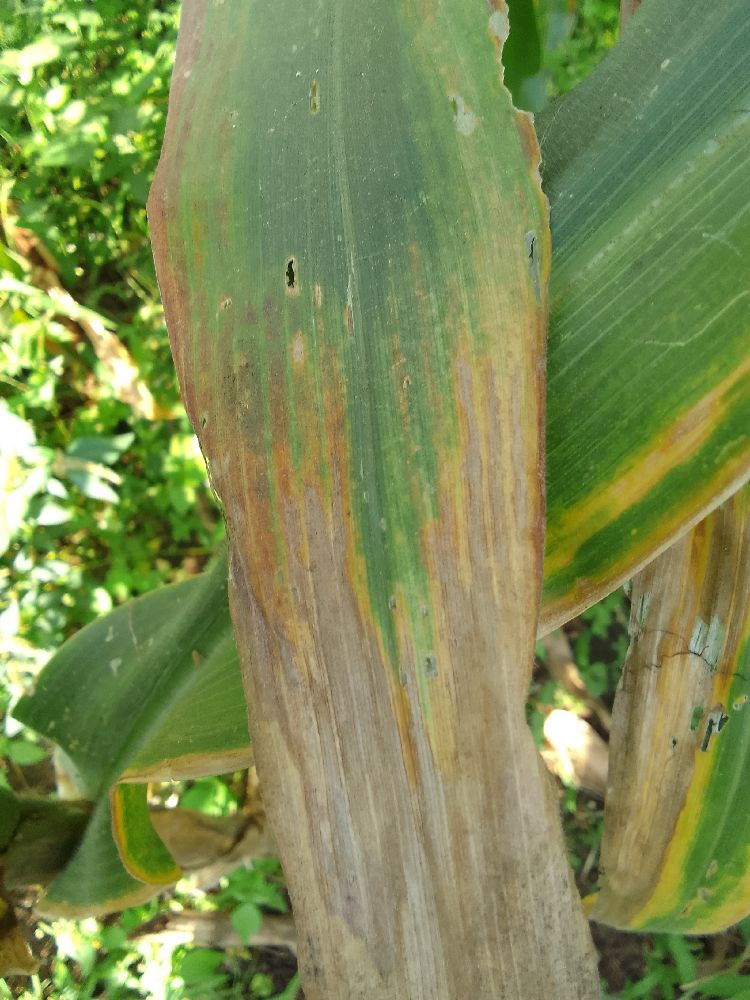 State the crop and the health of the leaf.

maize, maize lethal necrosis
